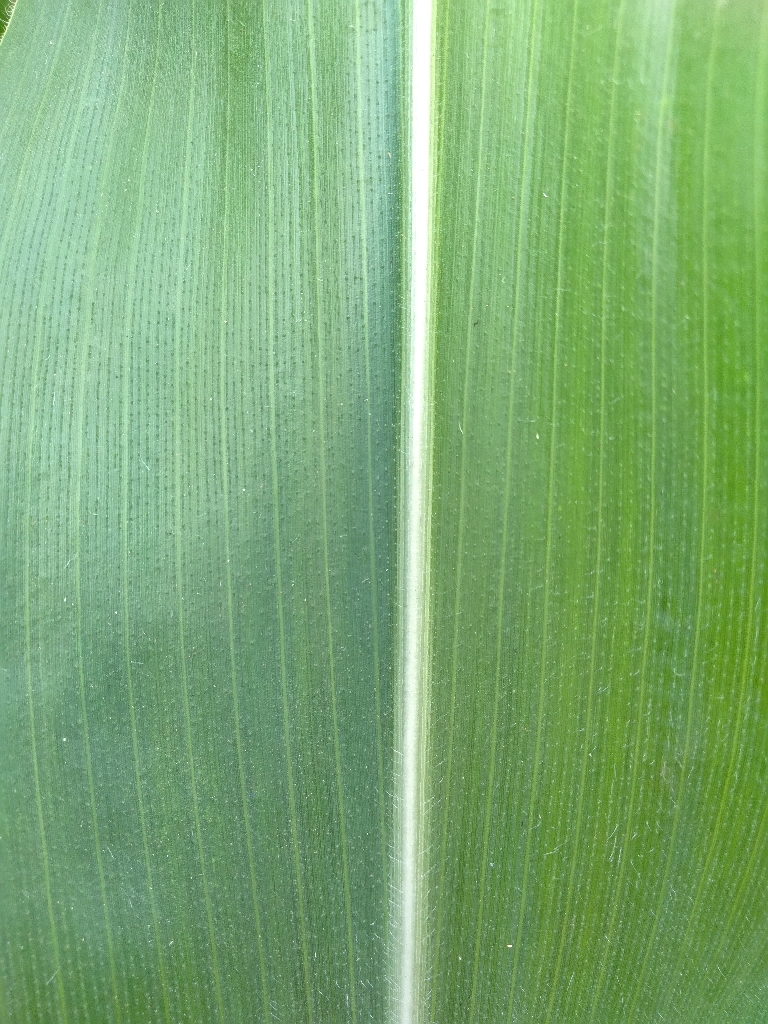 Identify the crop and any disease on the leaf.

maize, healthy
